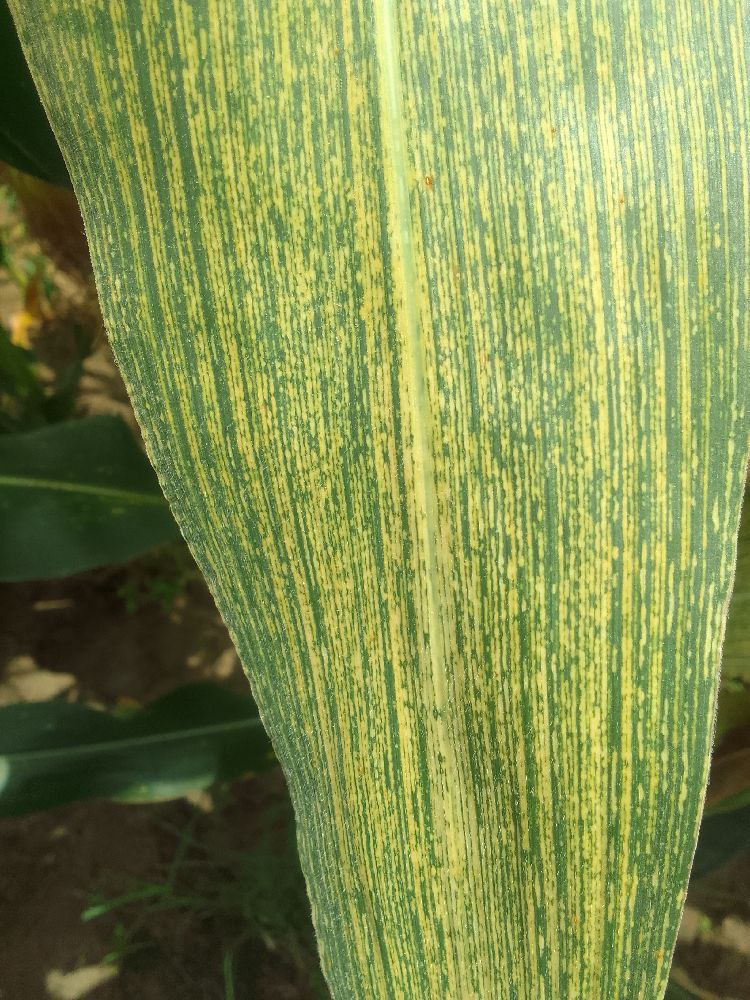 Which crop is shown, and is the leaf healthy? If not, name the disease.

maize, maize streak virus
